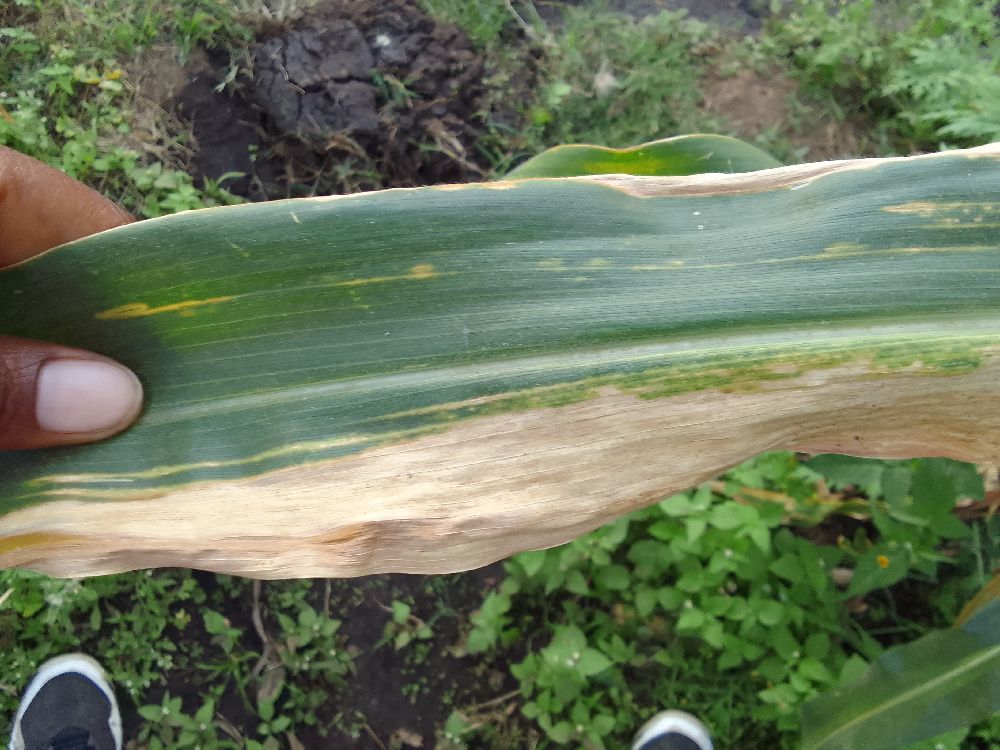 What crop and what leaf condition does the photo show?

maize, maize lethal necrosis
